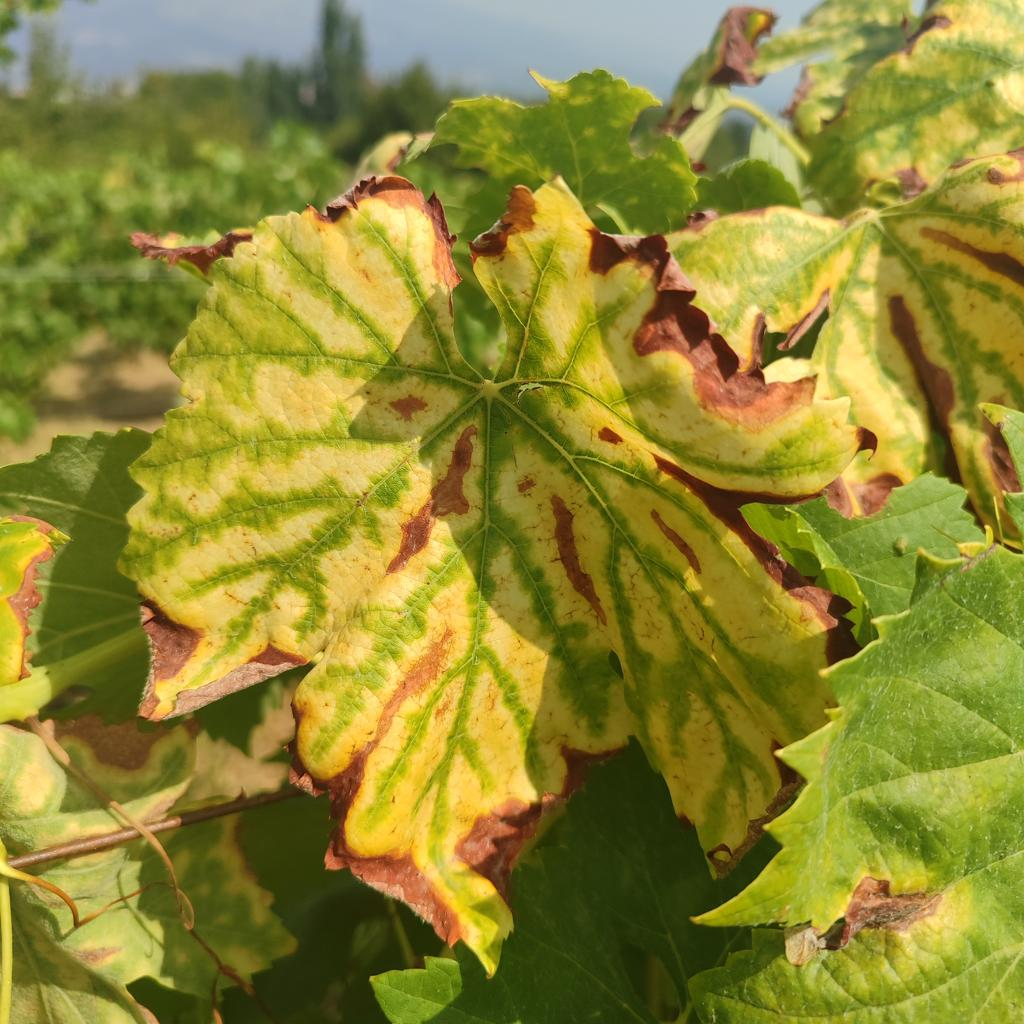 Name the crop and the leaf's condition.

grapevine, esca complex
